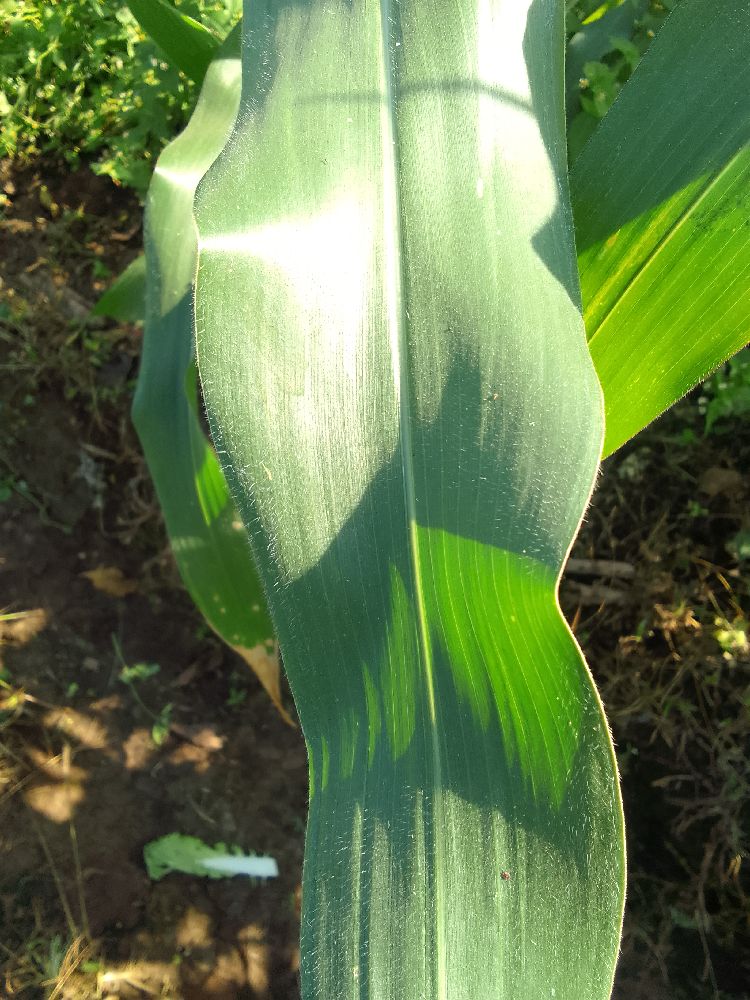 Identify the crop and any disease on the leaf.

maize, healthy
